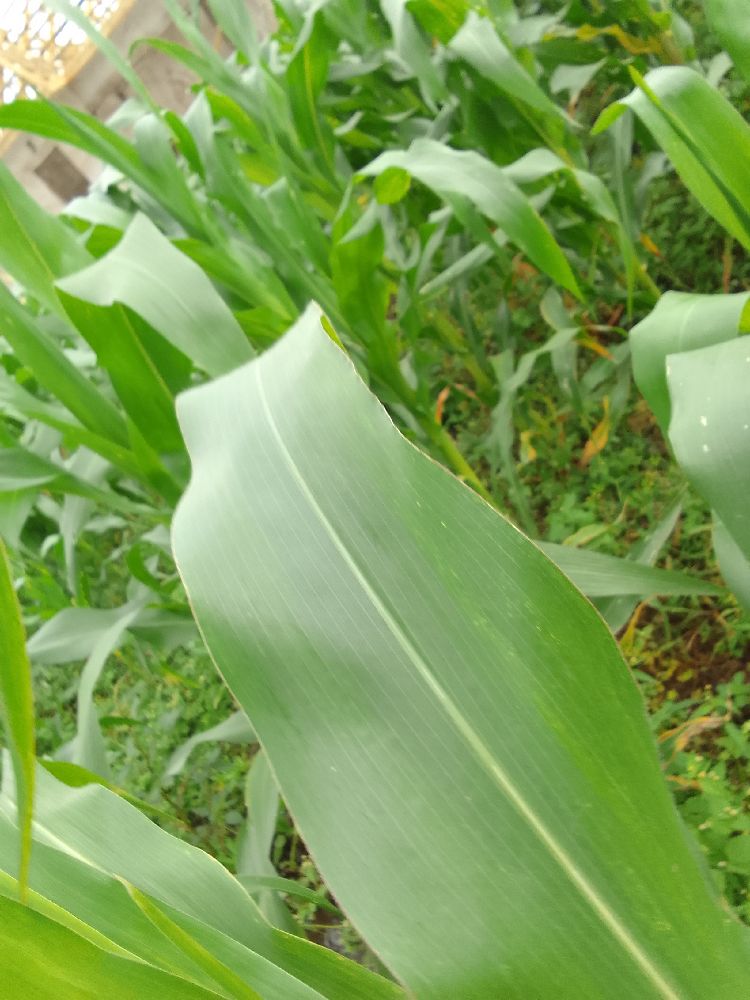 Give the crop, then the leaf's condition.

maize, healthy
